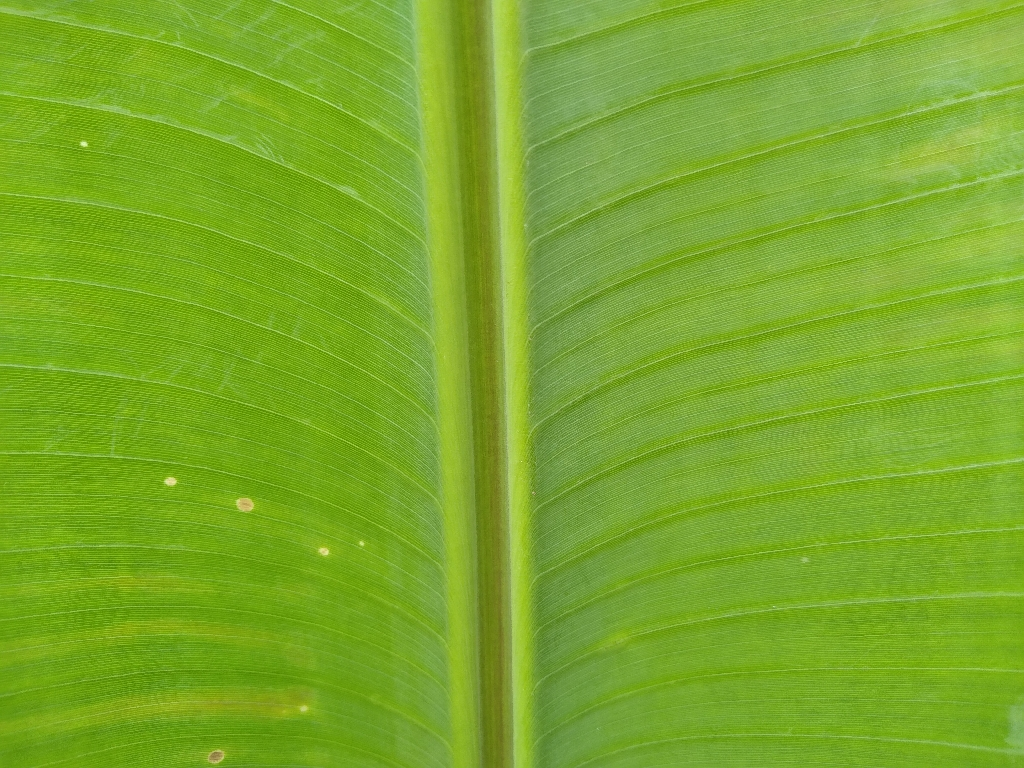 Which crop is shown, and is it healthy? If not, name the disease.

banana, healthy
